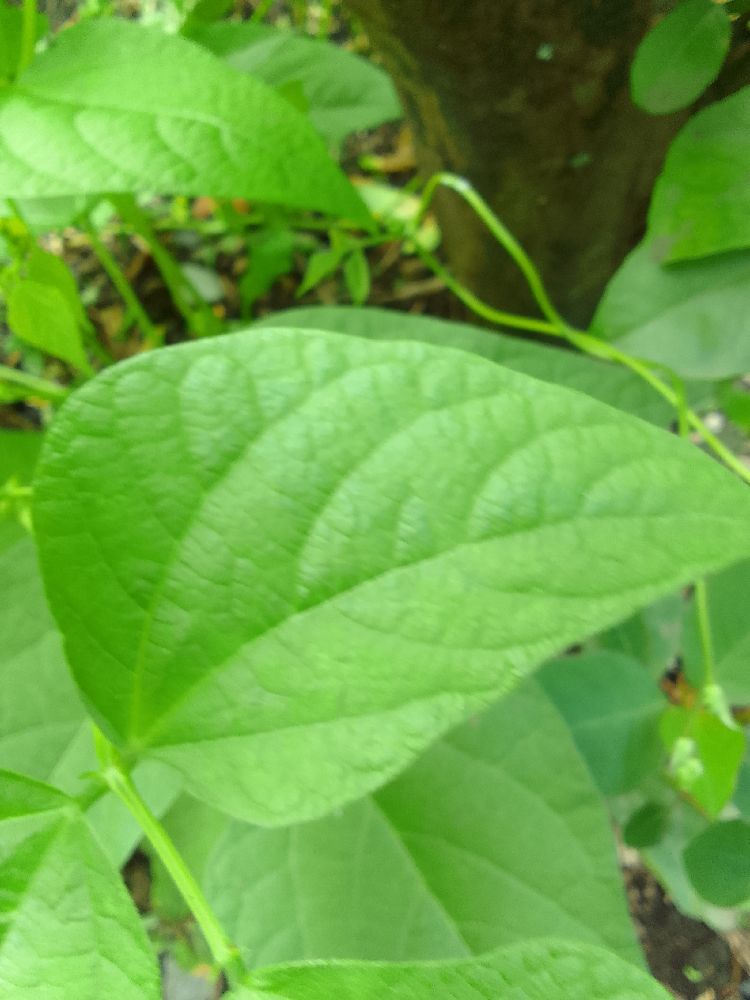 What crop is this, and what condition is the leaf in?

common bean, healthy
